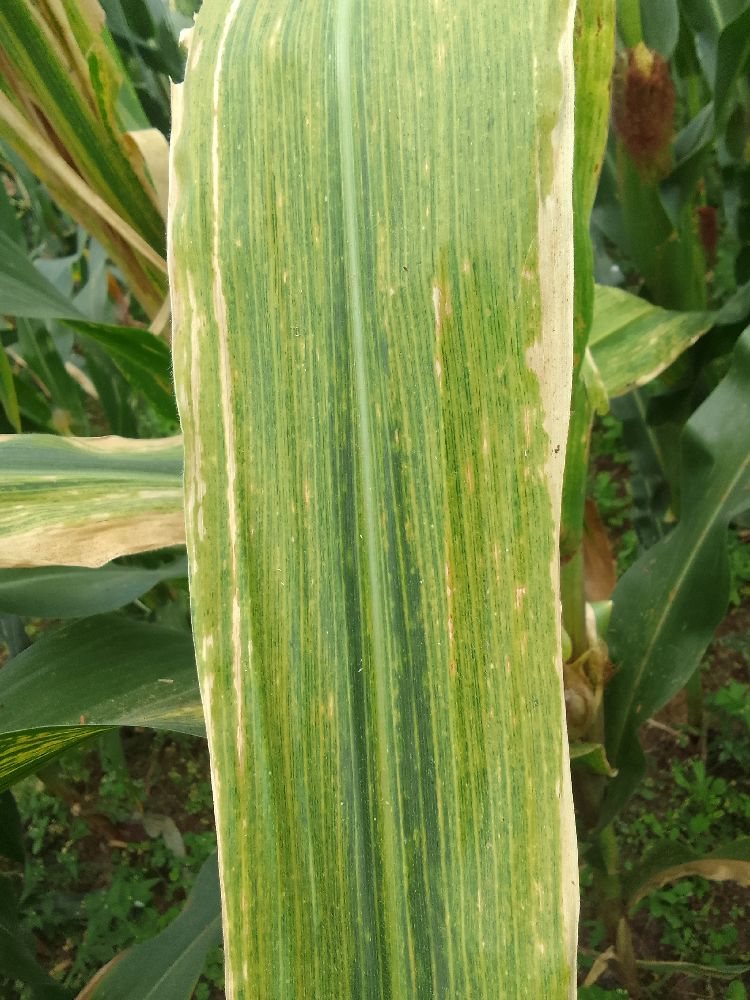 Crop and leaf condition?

maize, maize lethal necrosis
